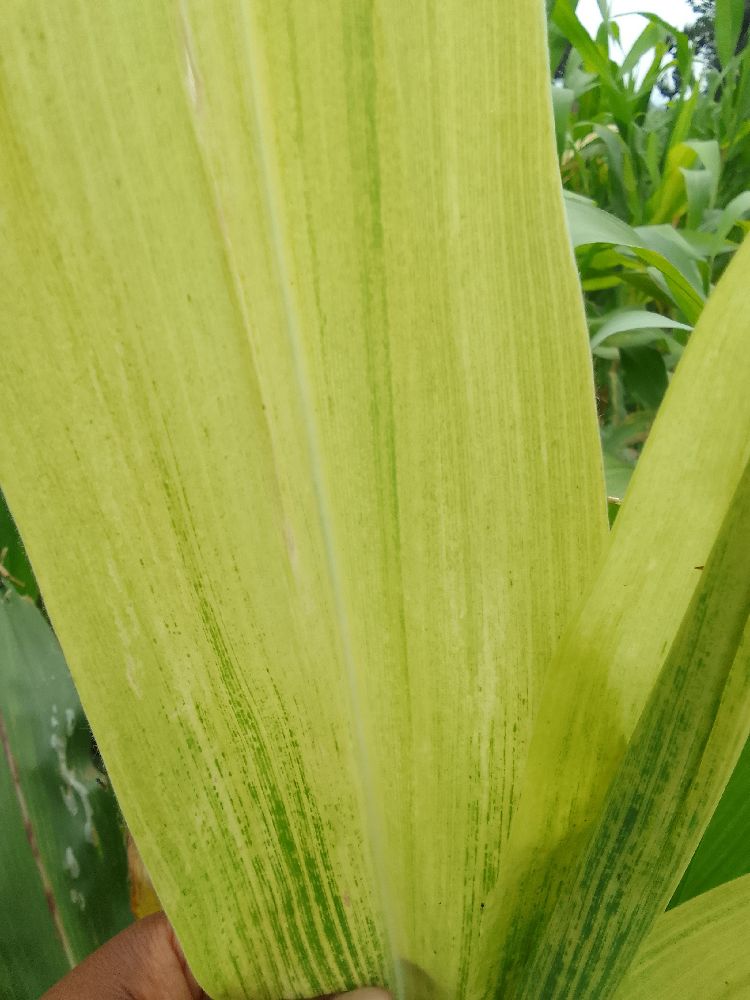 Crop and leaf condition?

maize, maize lethal necrosis
